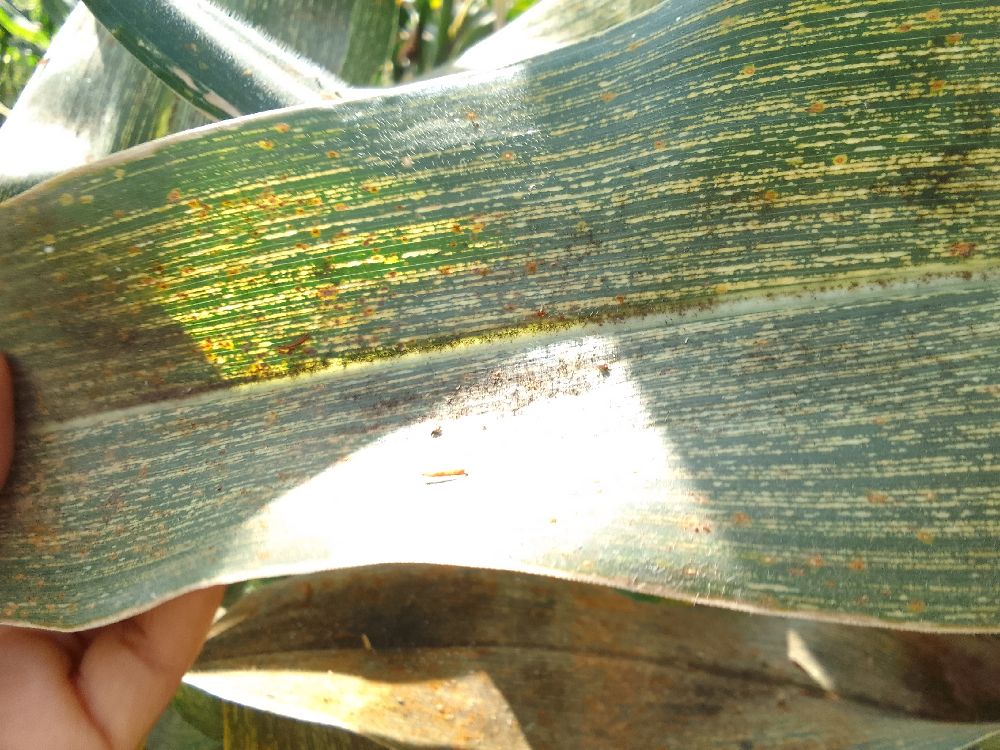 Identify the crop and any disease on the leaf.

maize, maize streak virus
